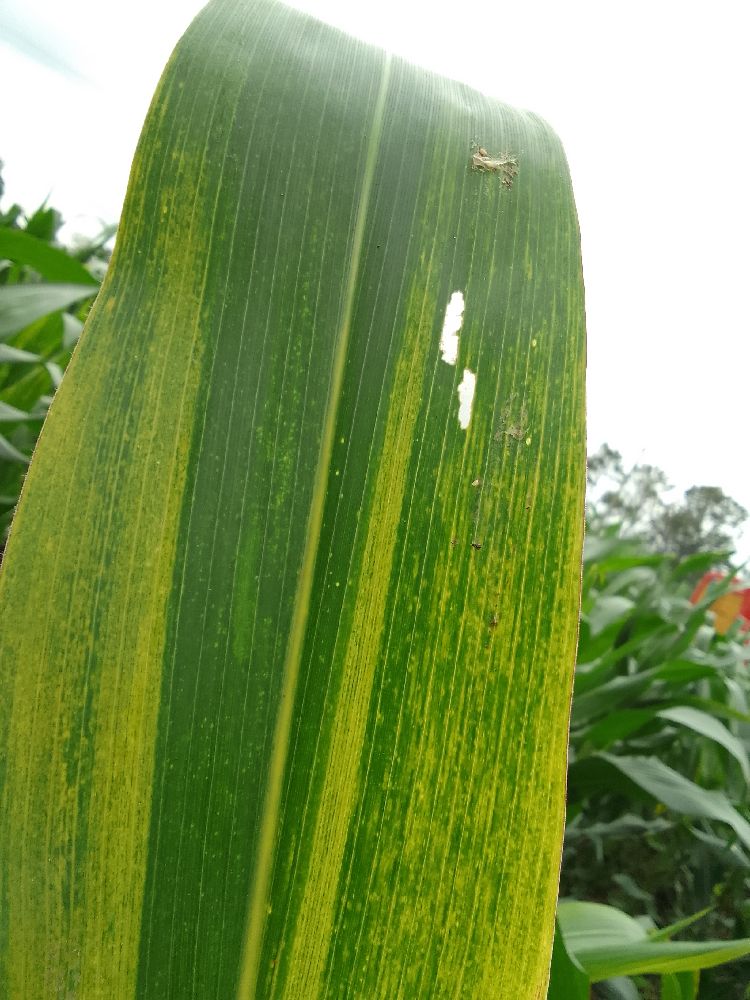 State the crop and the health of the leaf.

maize, maize lethal necrosis
